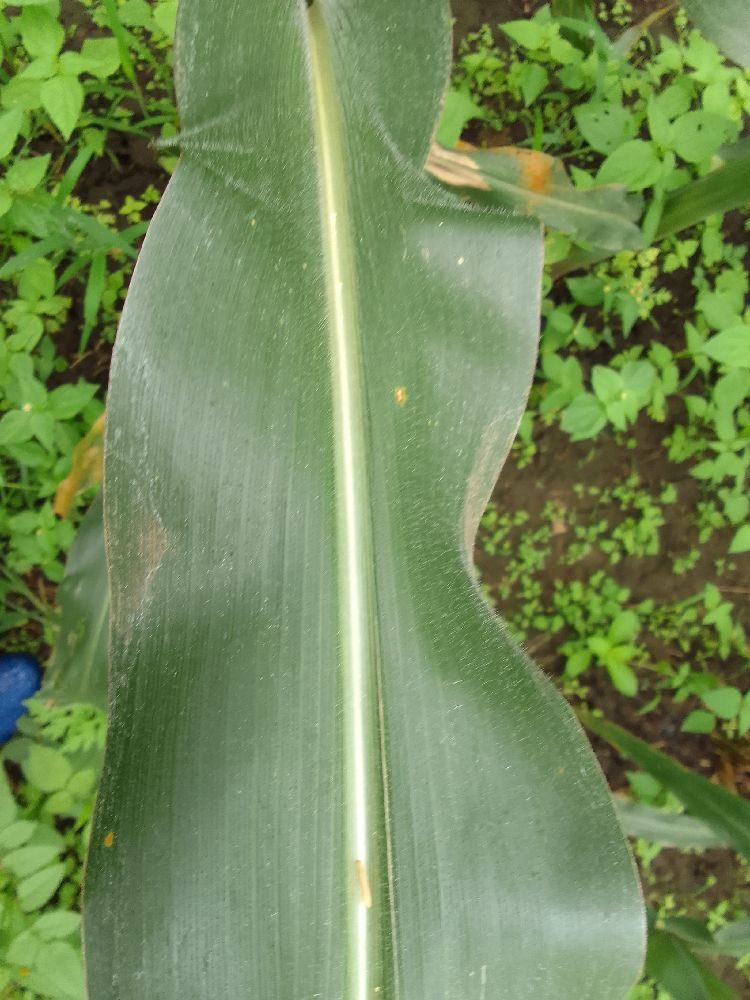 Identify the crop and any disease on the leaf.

maize, healthy
